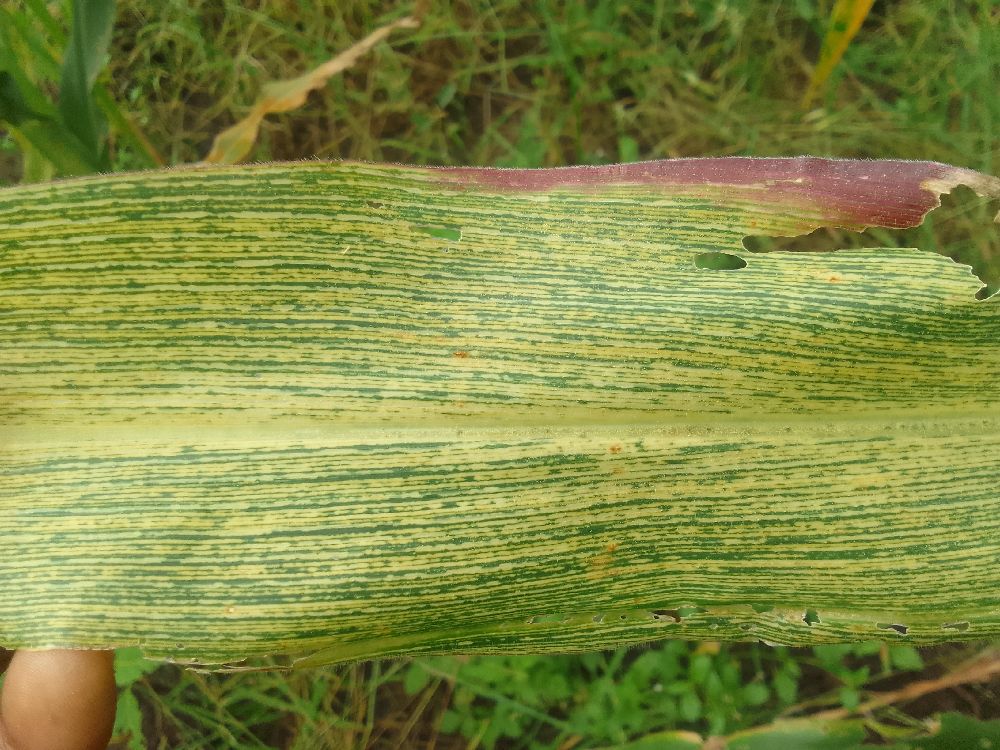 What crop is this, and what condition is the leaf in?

maize, maize streak virus
